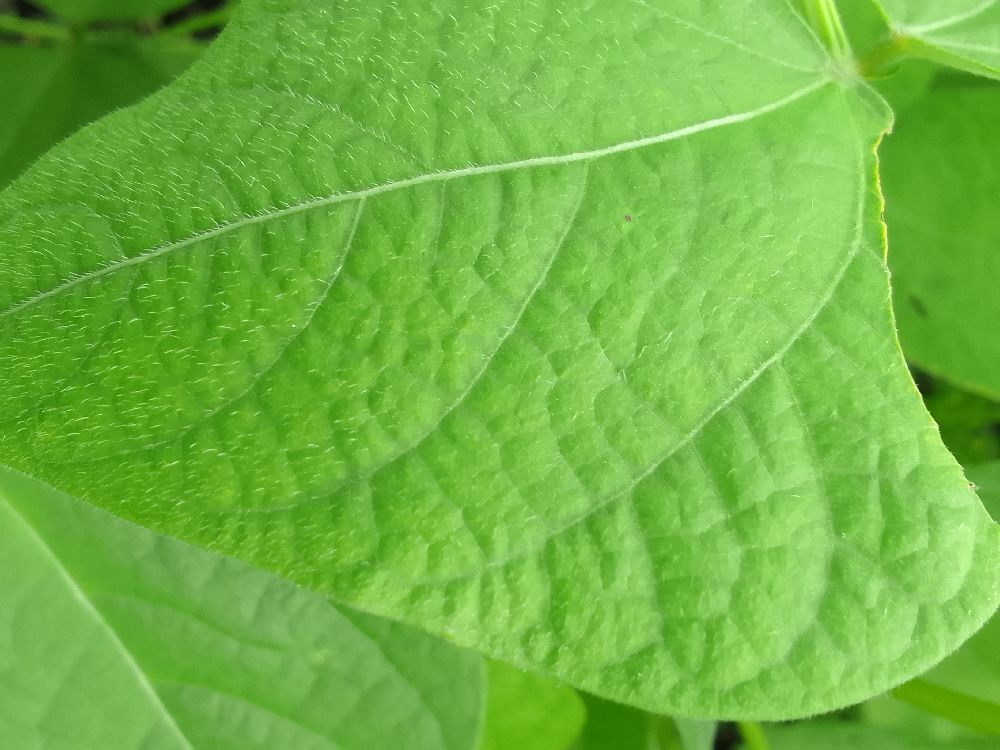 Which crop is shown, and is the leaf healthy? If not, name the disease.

common bean, healthy
